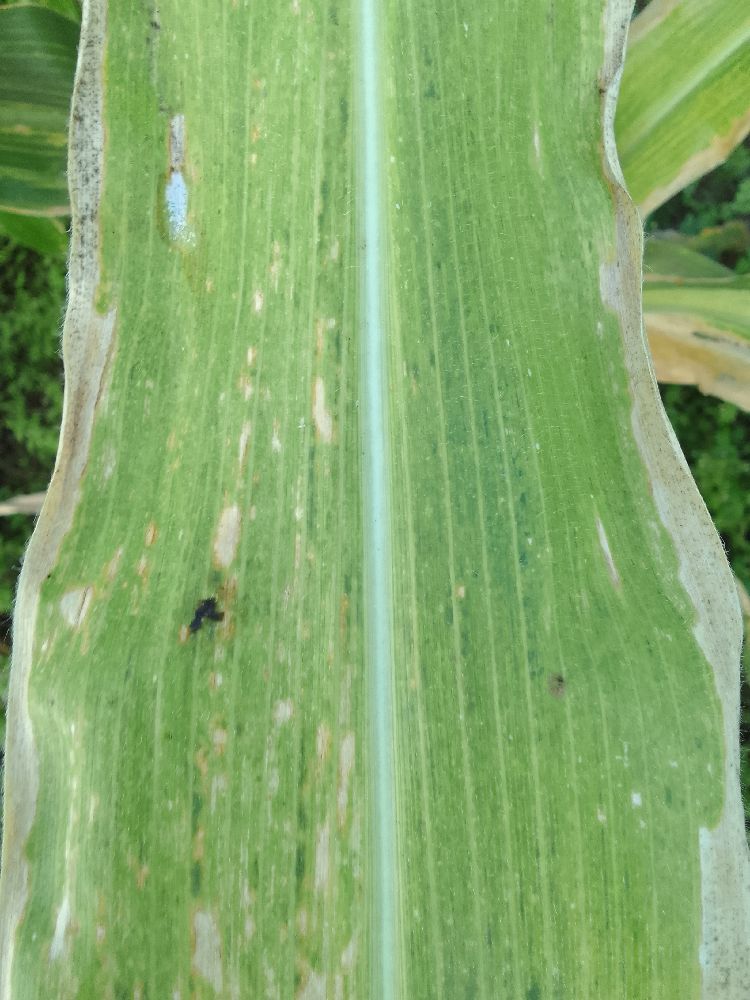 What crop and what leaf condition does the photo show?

maize, maize lethal necrosis
